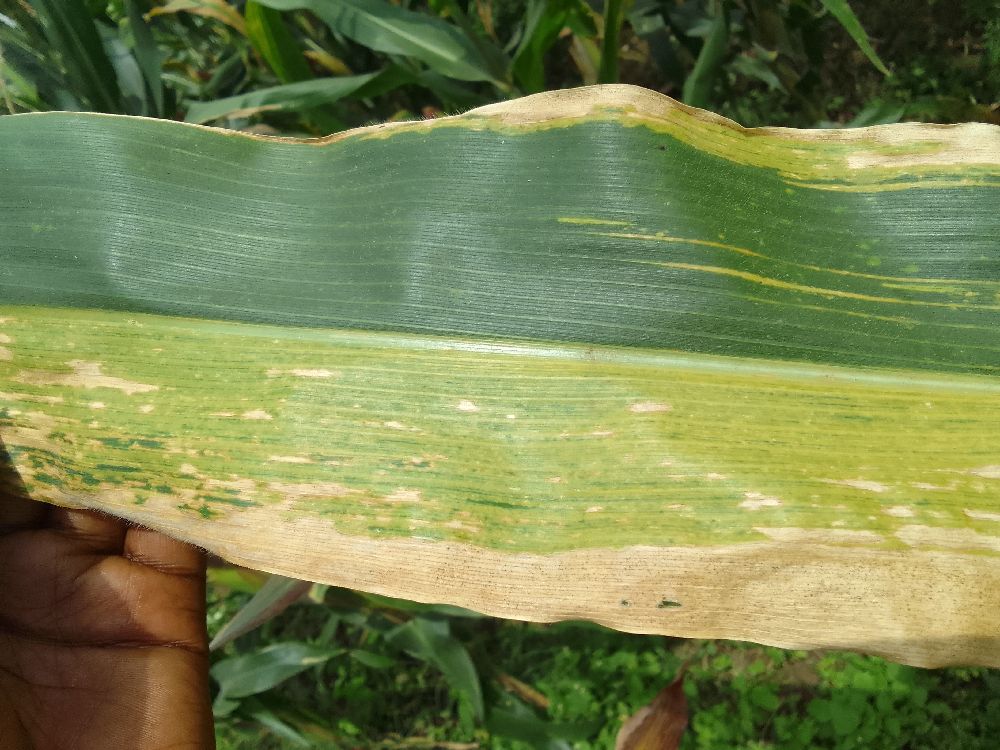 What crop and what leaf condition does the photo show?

maize, maize lethal necrosis
